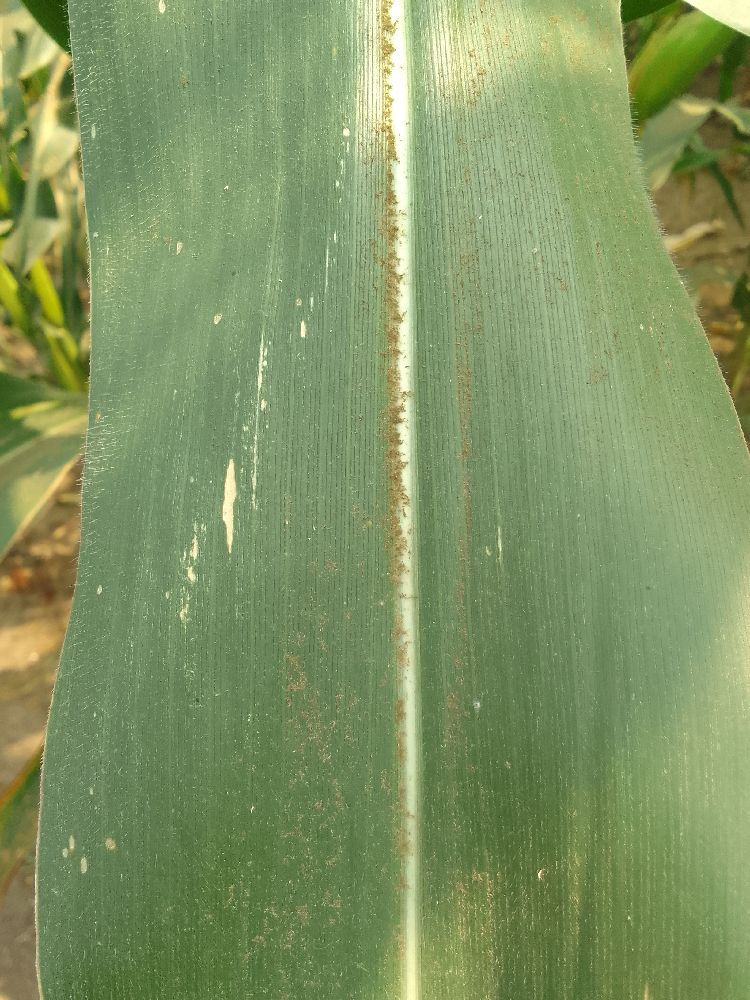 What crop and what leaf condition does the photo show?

maize, healthy
